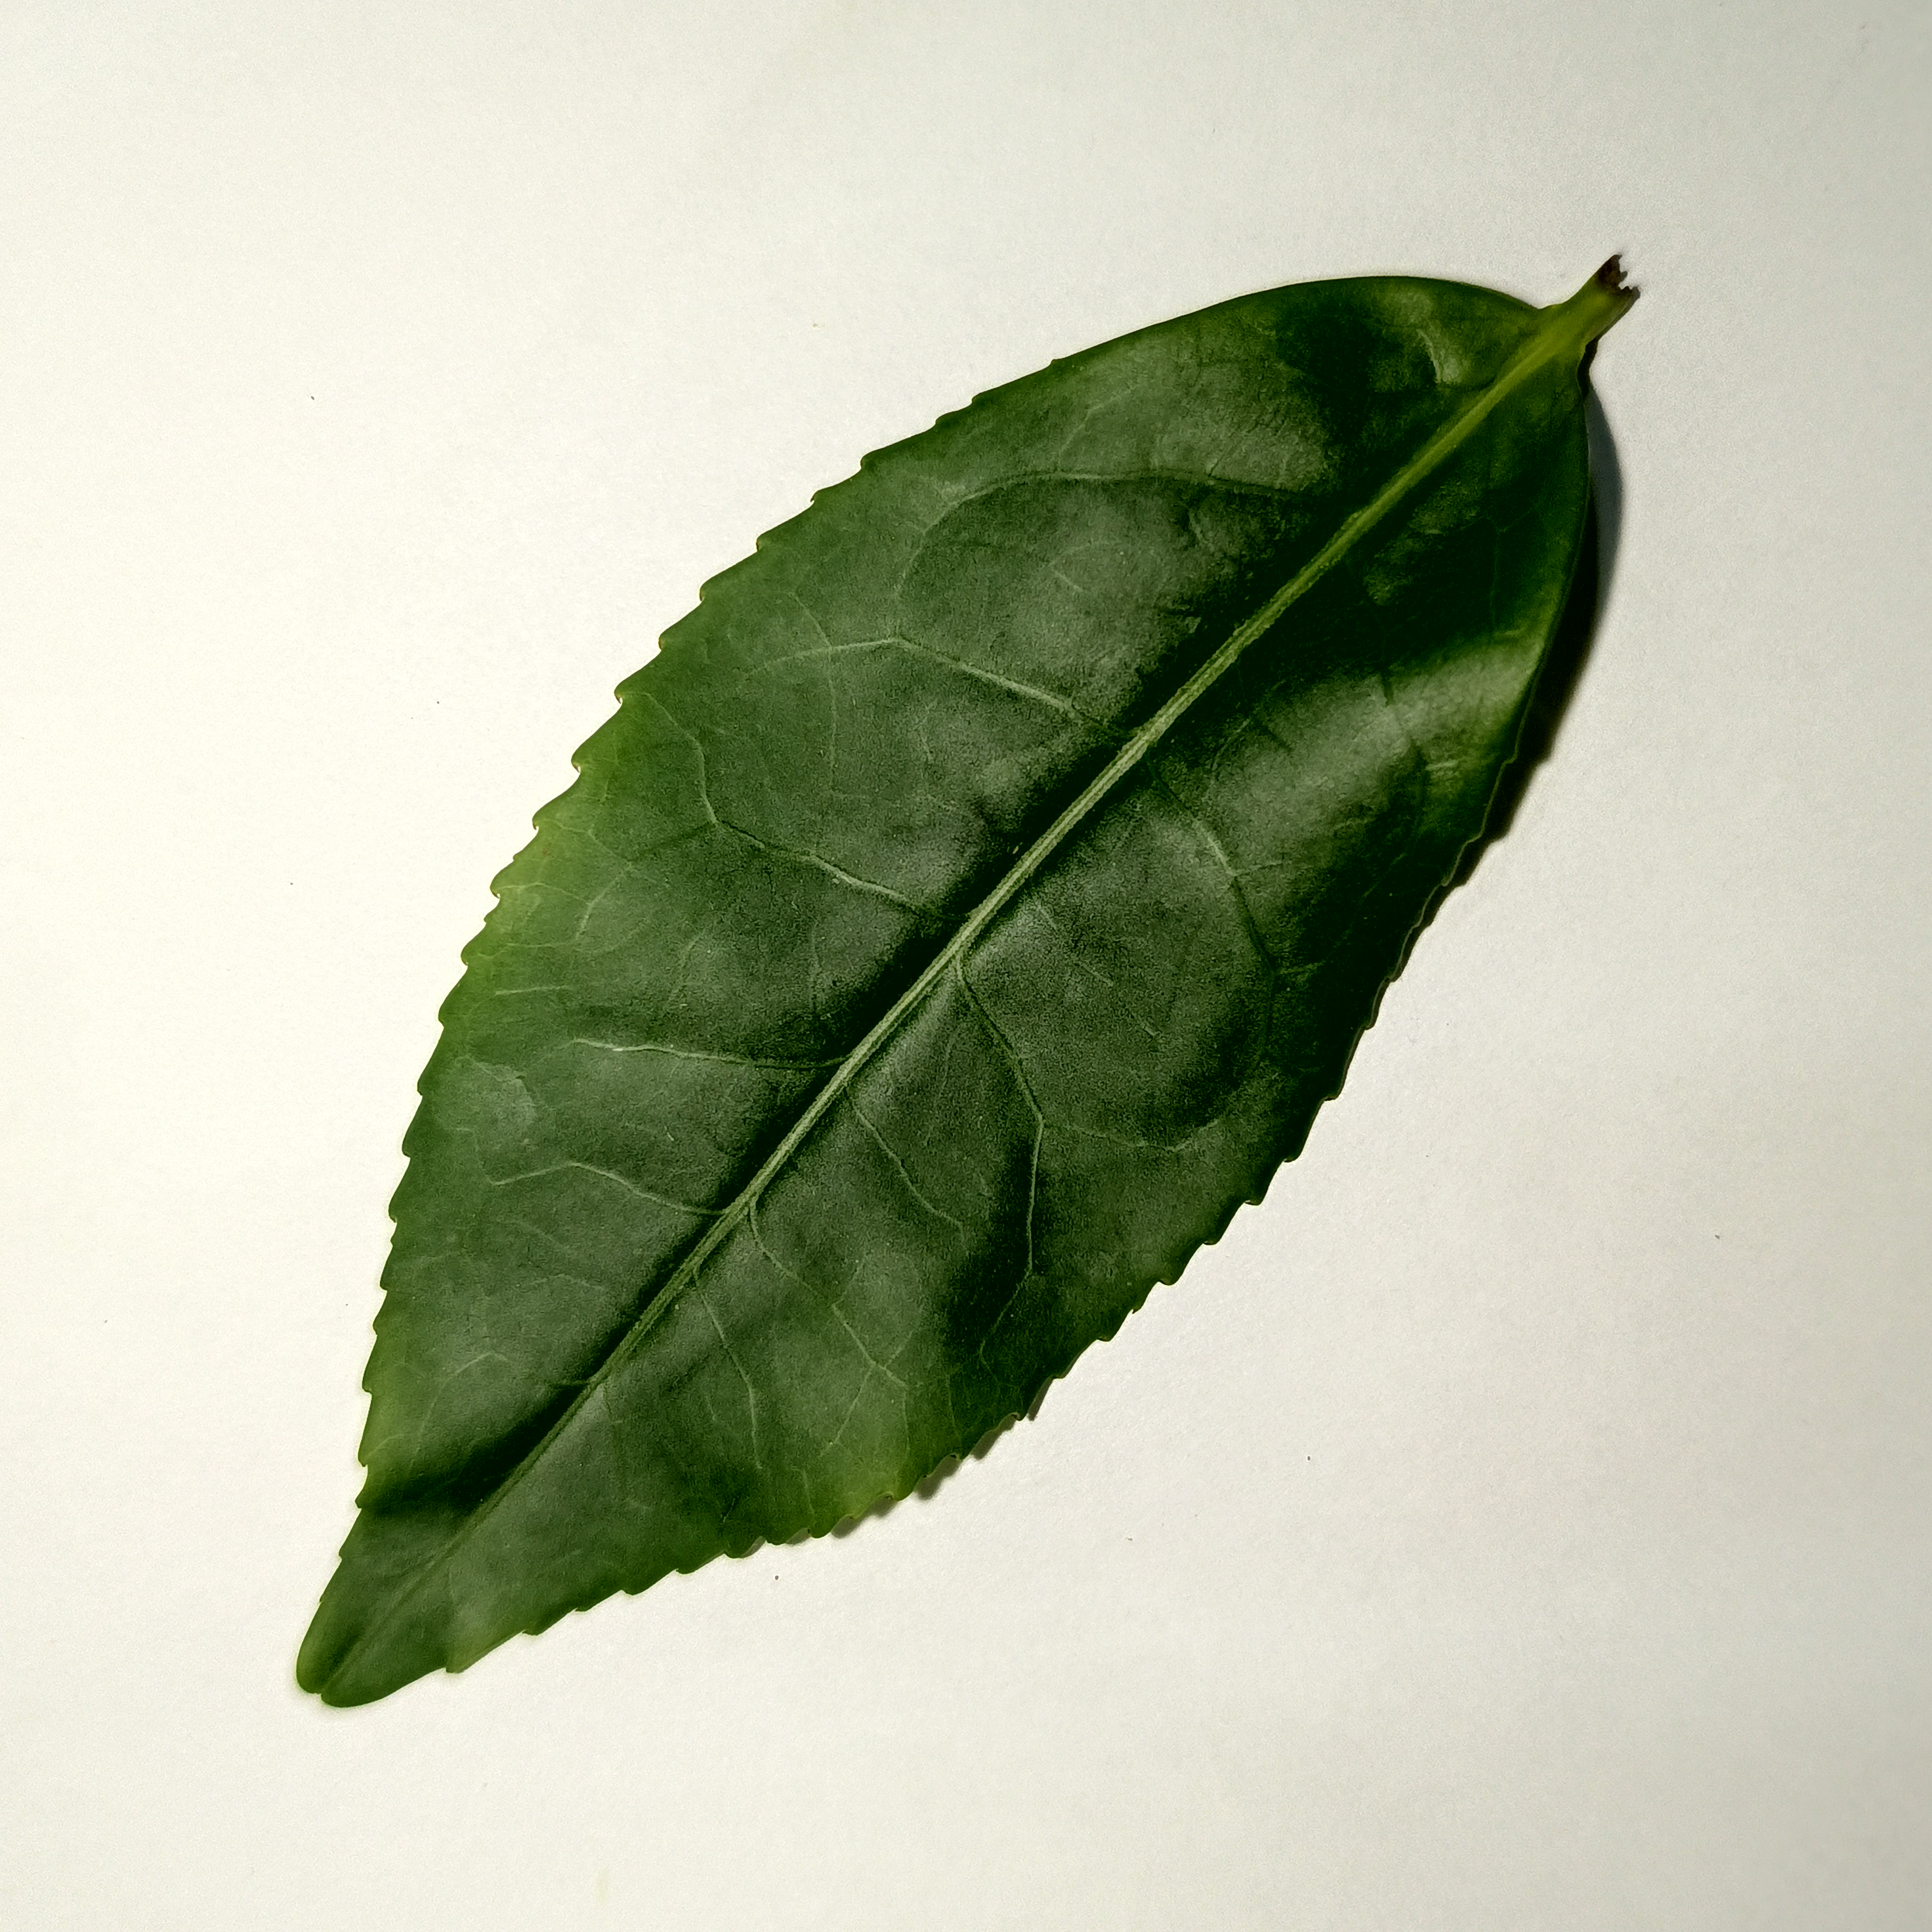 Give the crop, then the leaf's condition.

tea, healthy
